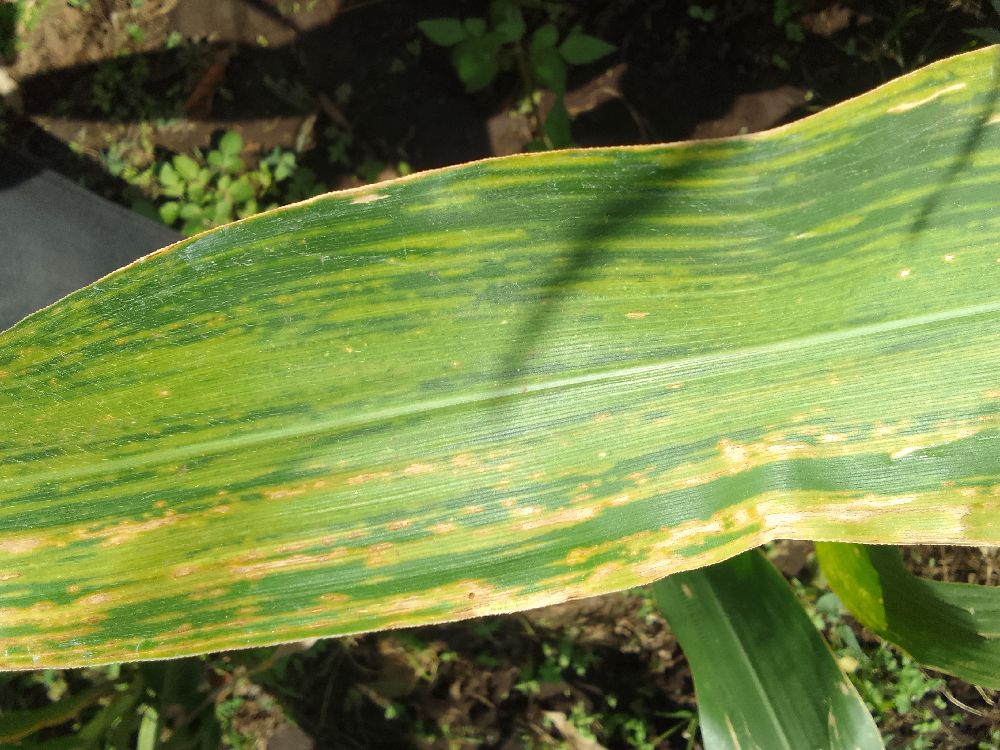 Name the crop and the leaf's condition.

maize, maize lethal necrosis
